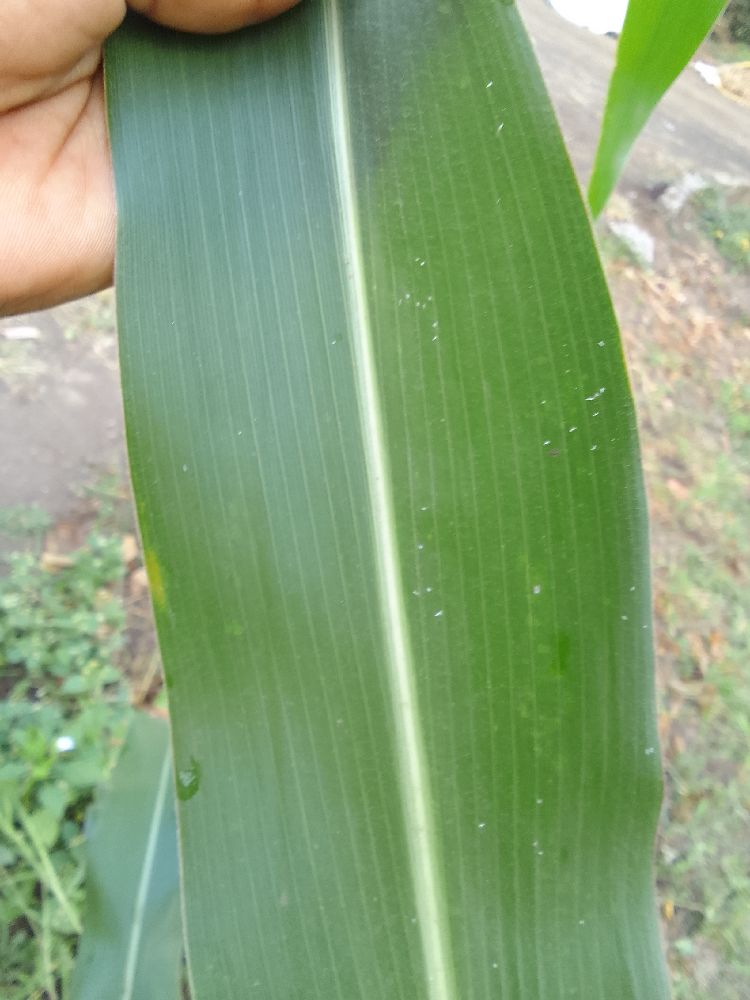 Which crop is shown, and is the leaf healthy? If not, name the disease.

maize, healthy
